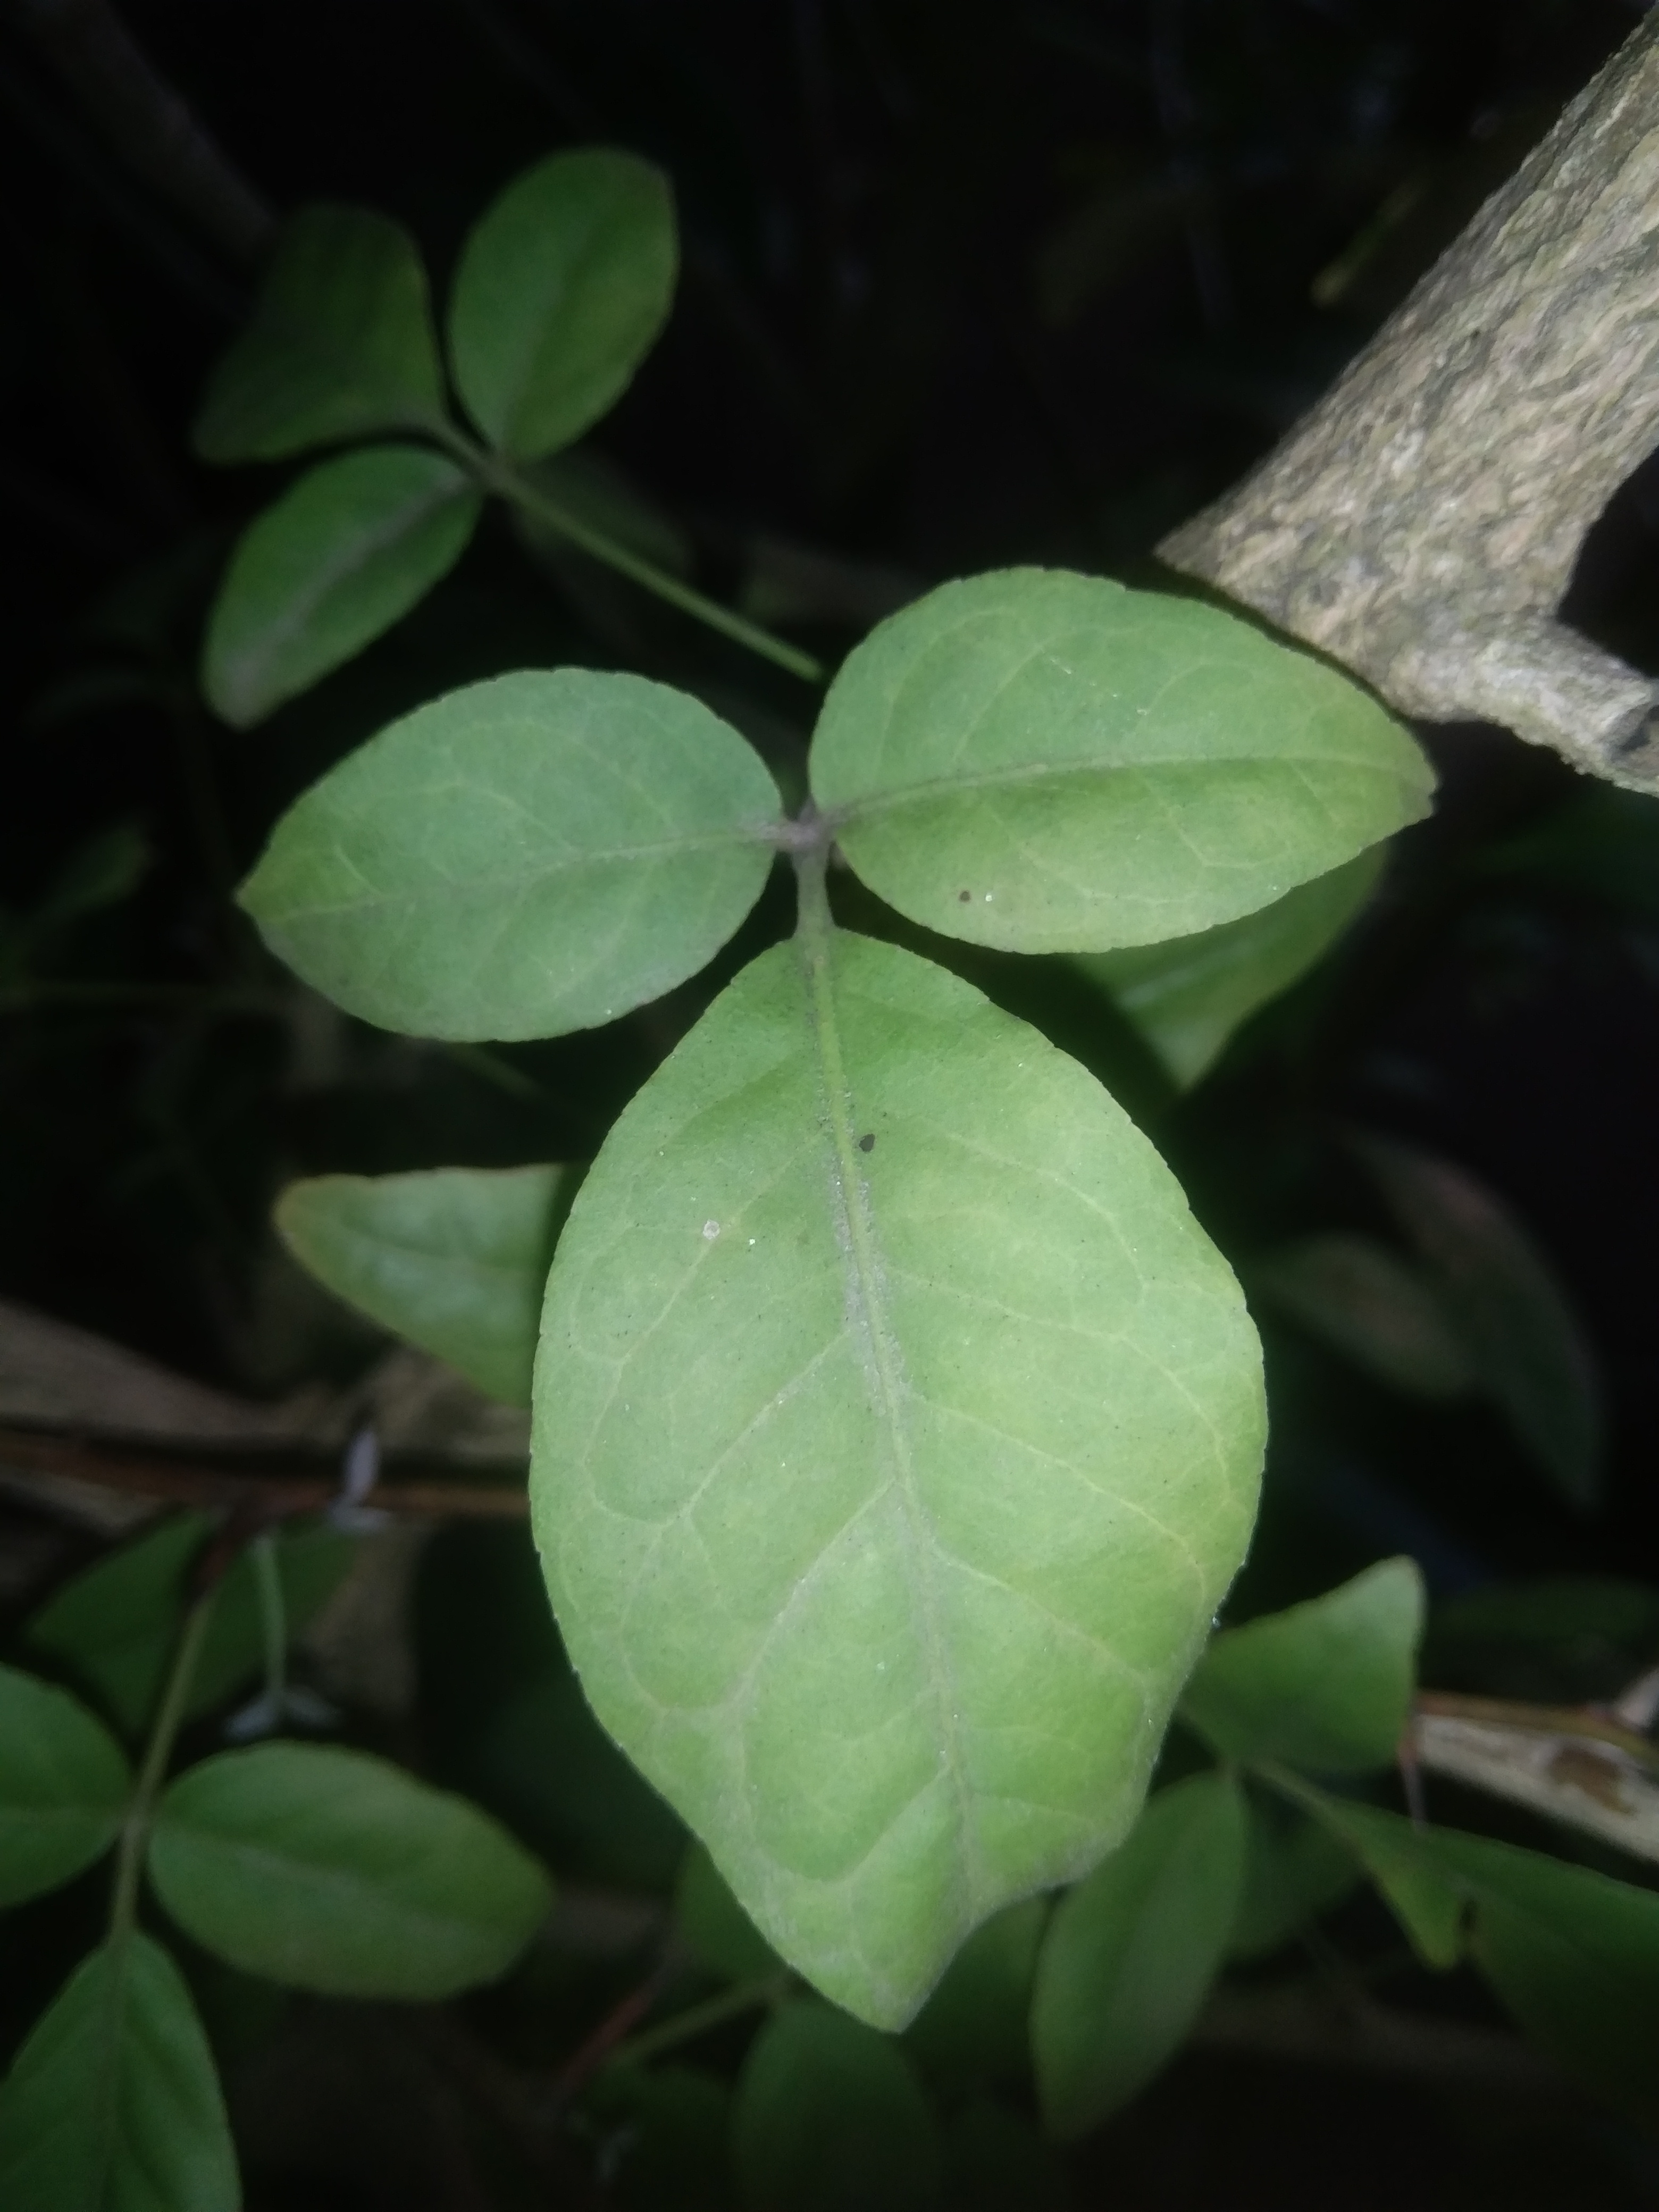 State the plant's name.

wood apple
